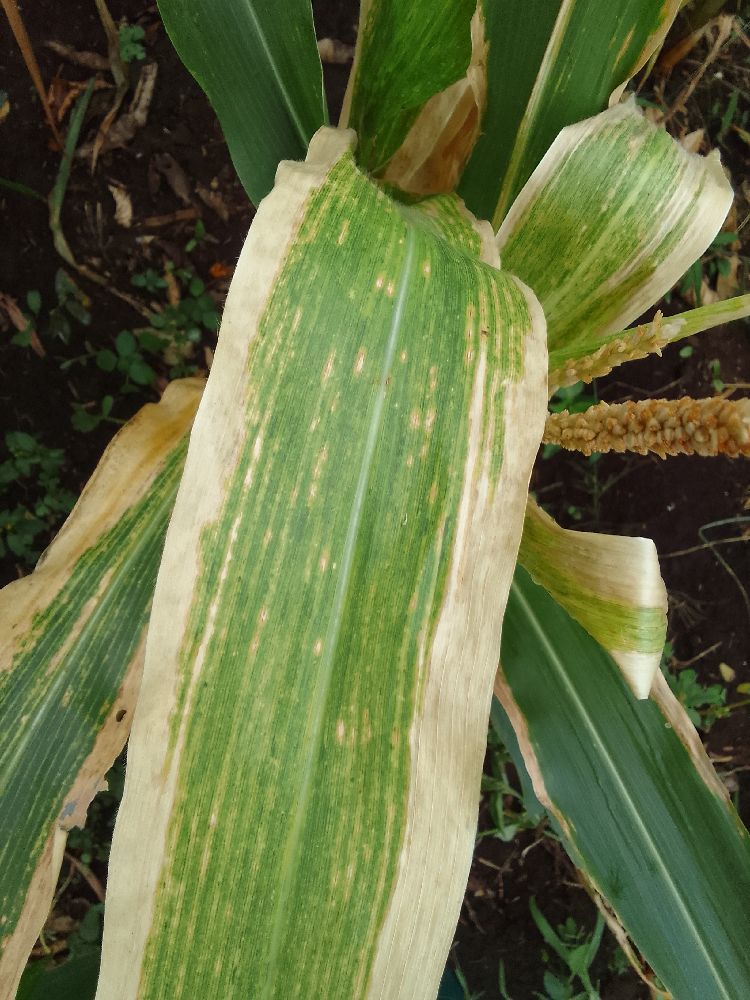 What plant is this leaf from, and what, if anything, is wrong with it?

maize, maize lethal necrosis
